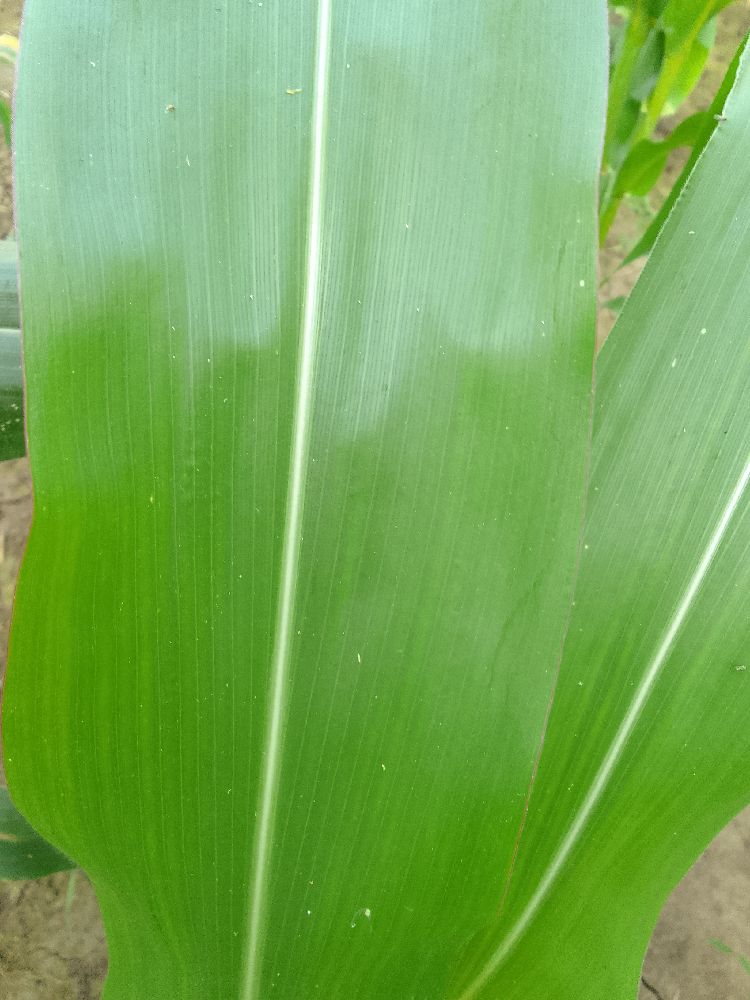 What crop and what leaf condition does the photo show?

maize, healthy
